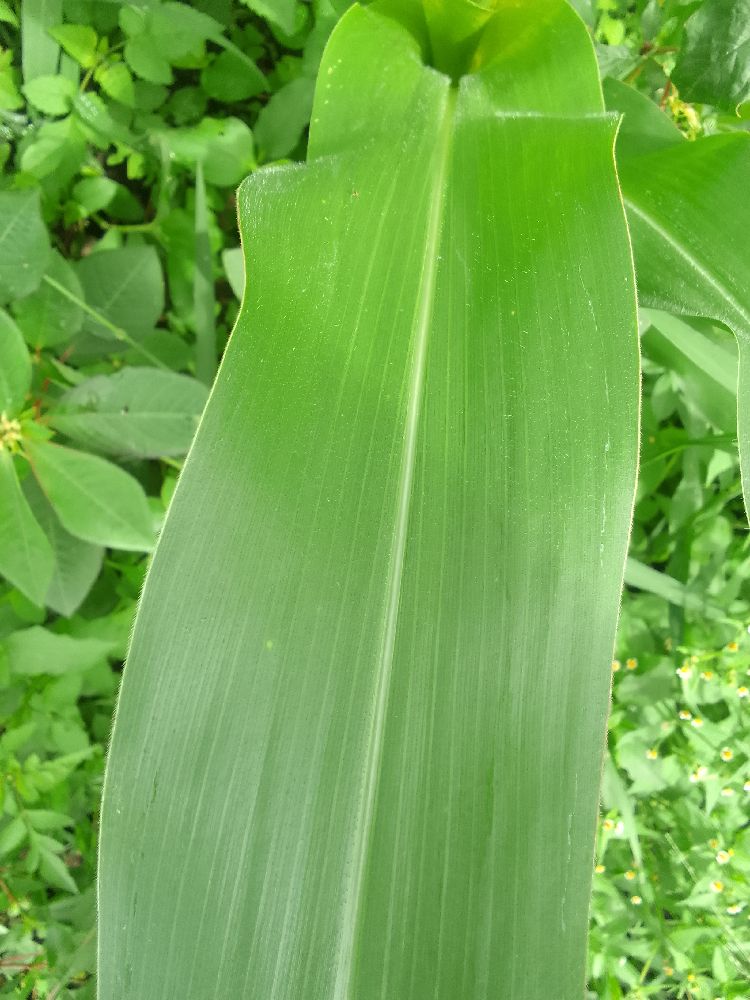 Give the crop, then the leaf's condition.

maize, healthy
